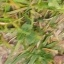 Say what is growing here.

unstructured weed
